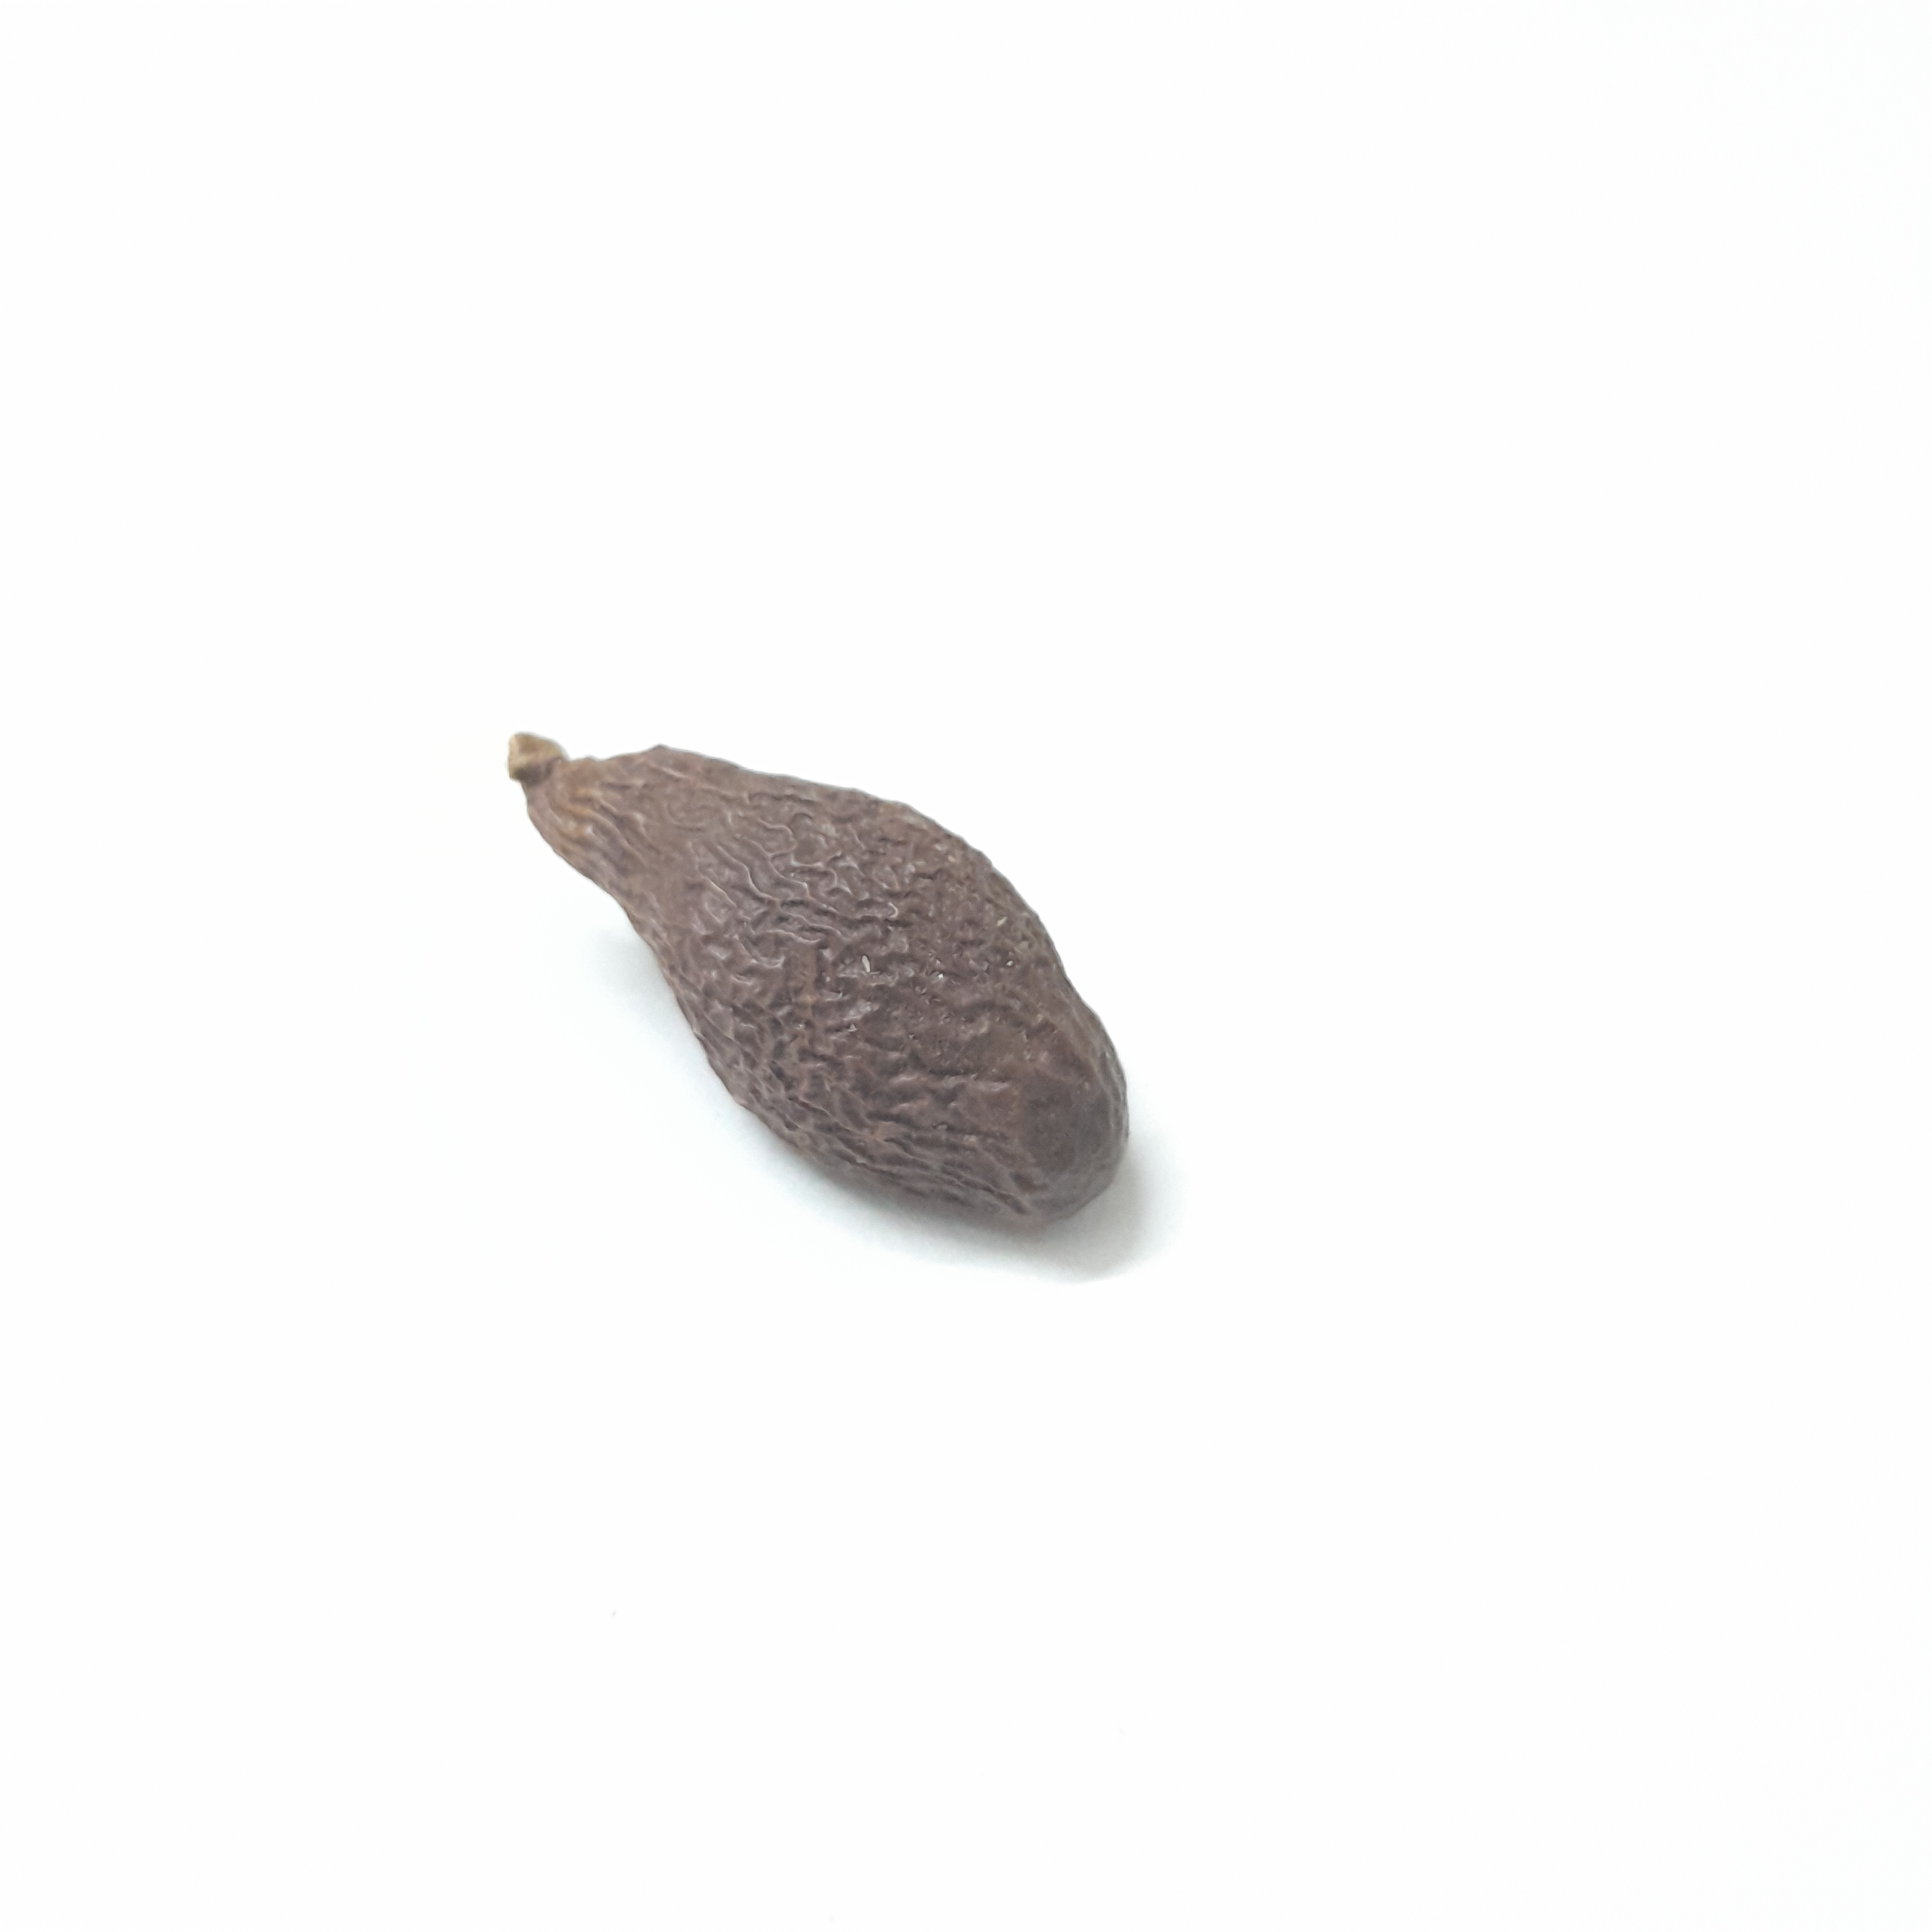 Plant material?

niranjanphal
